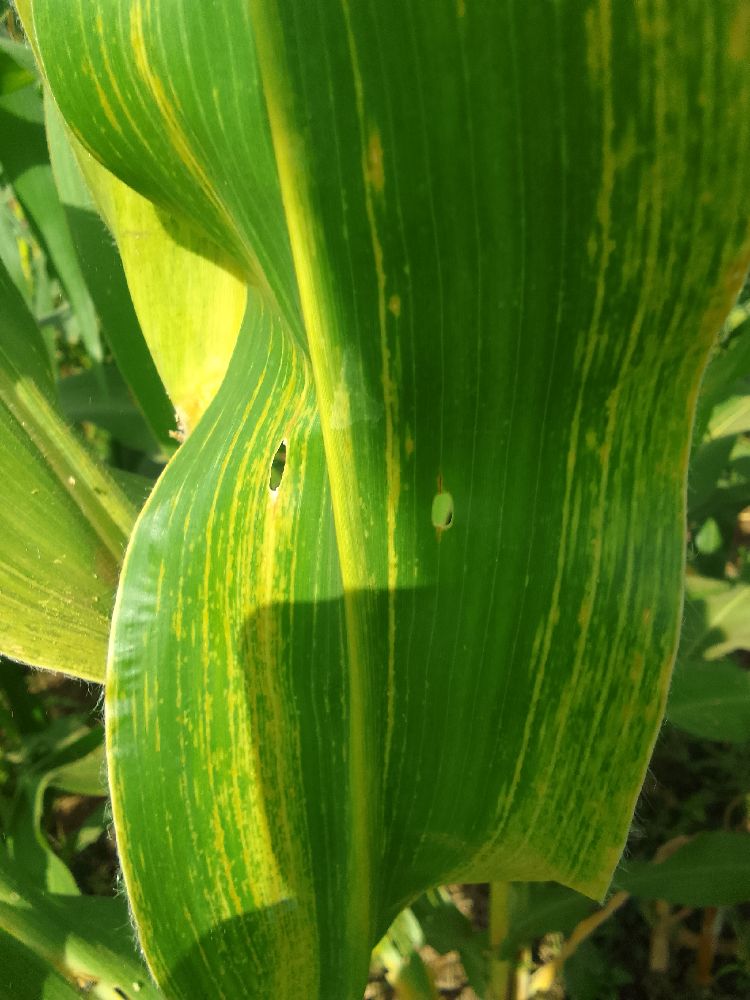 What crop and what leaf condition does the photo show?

maize, maize lethal necrosis
